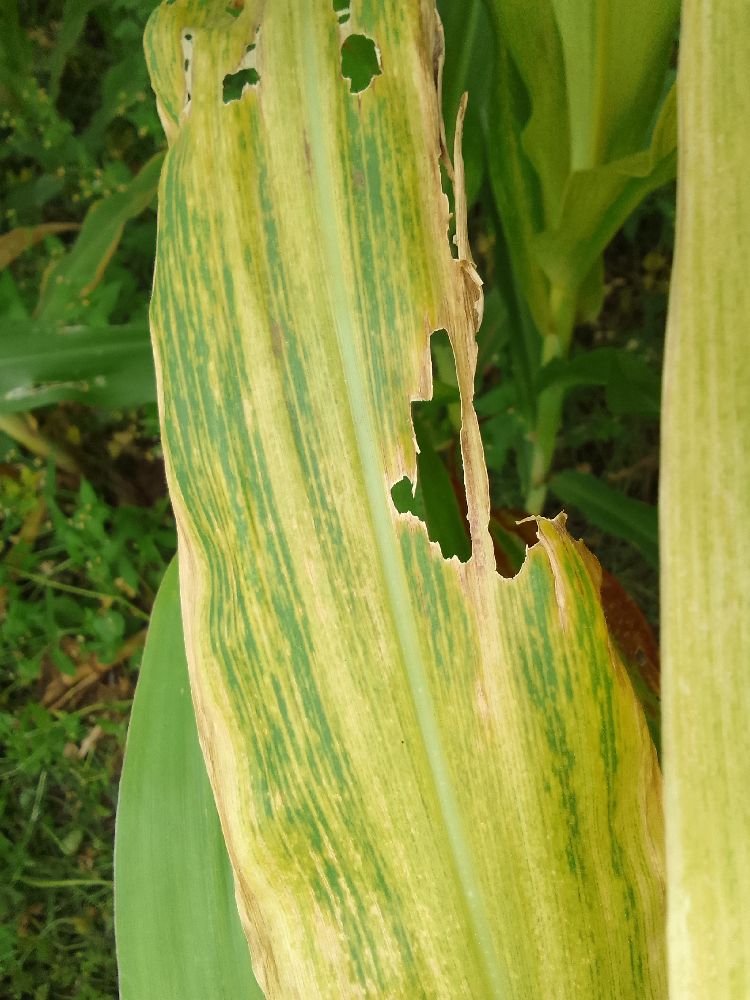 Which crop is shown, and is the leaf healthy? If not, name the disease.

maize, maize lethal necrosis
